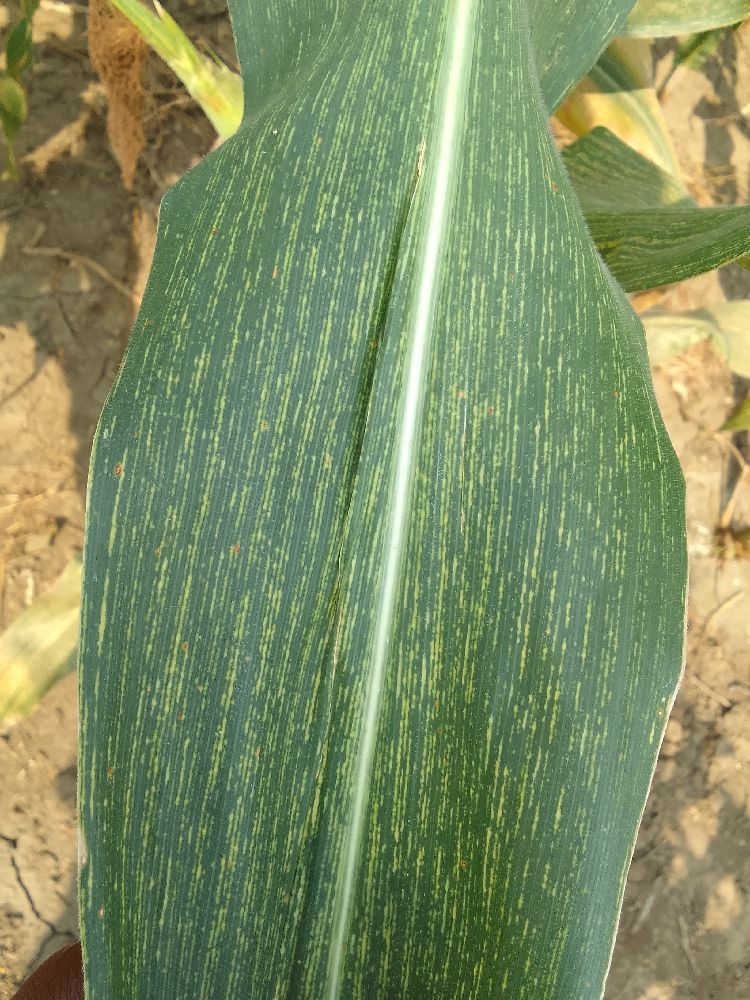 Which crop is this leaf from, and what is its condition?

maize, maize streak virus
